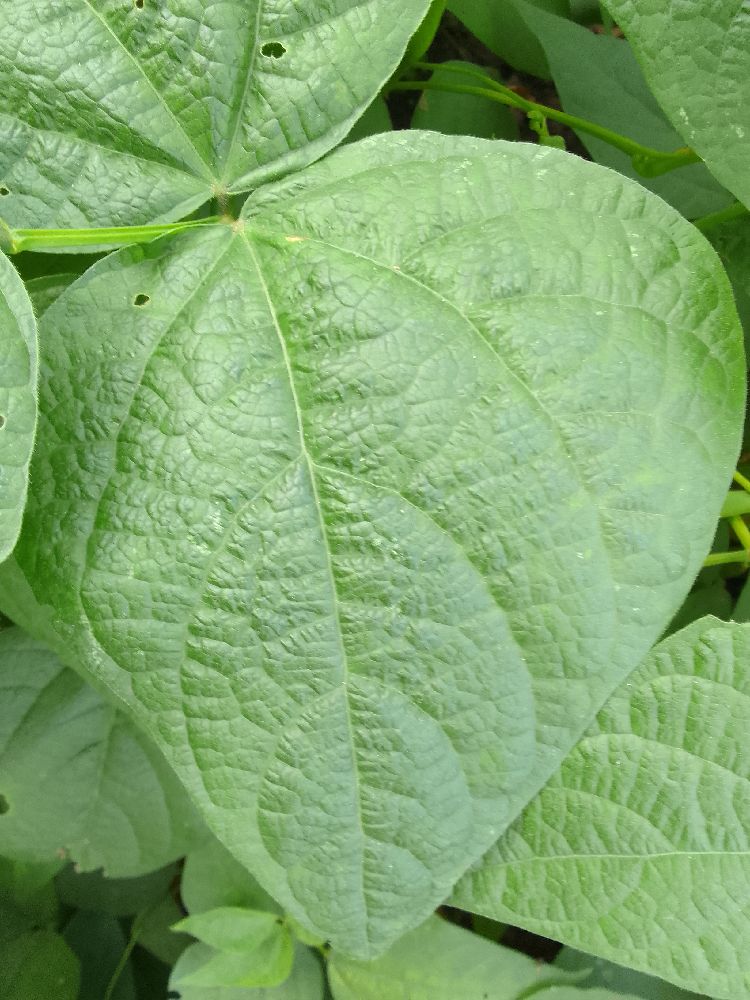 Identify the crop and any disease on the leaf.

common bean, healthy
